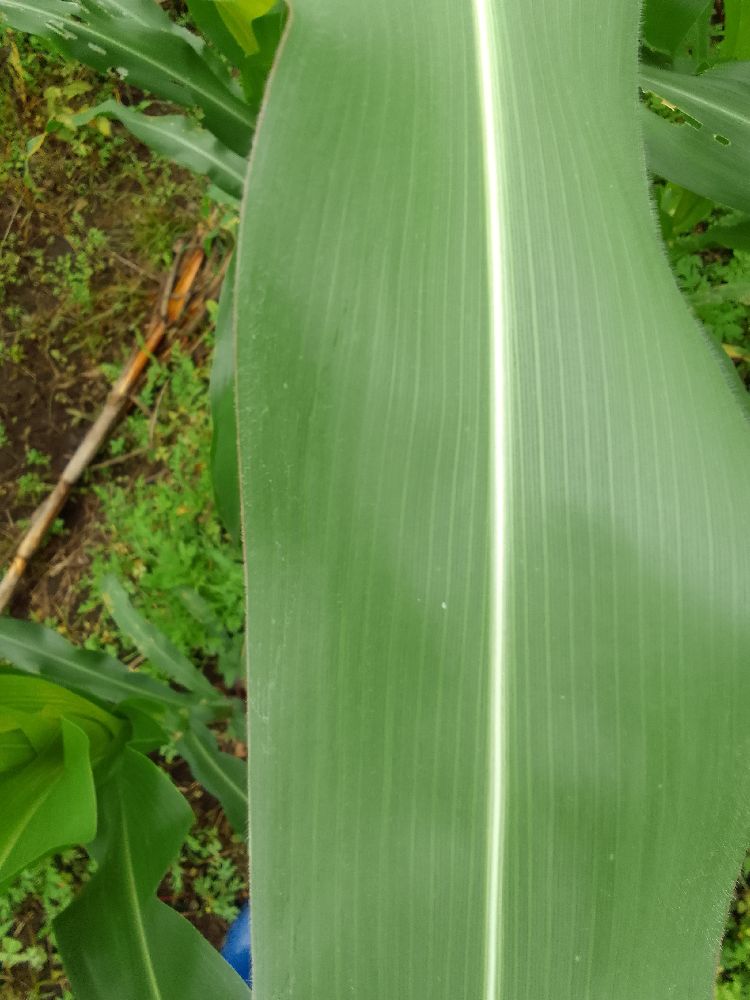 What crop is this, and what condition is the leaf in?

maize, healthy
